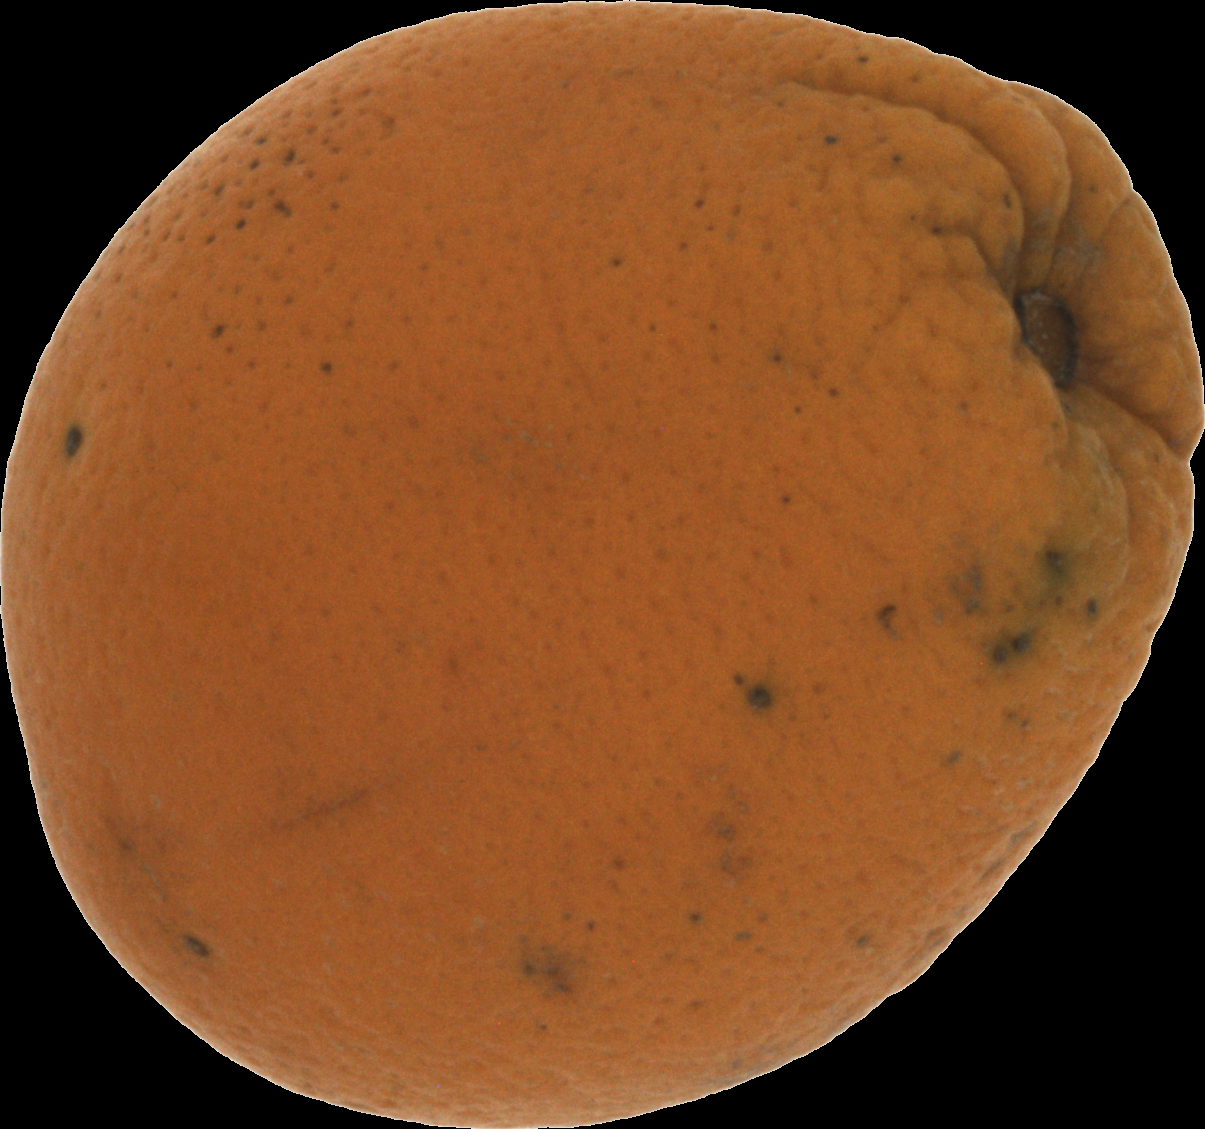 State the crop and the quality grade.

orange, bad
